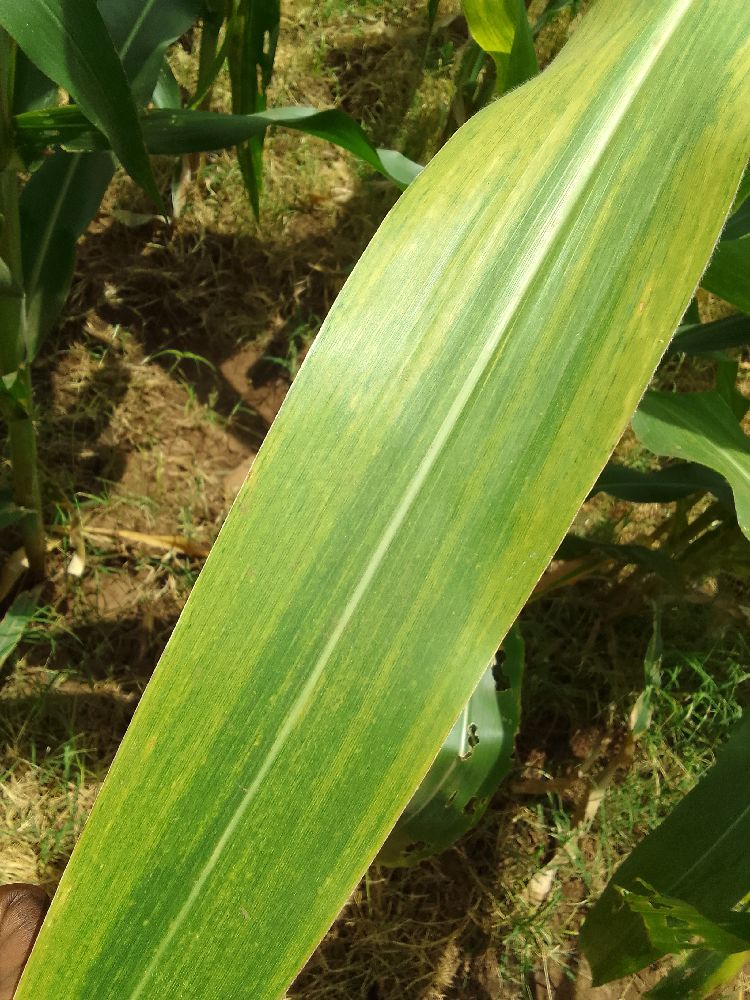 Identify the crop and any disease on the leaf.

maize, maize lethal necrosis
